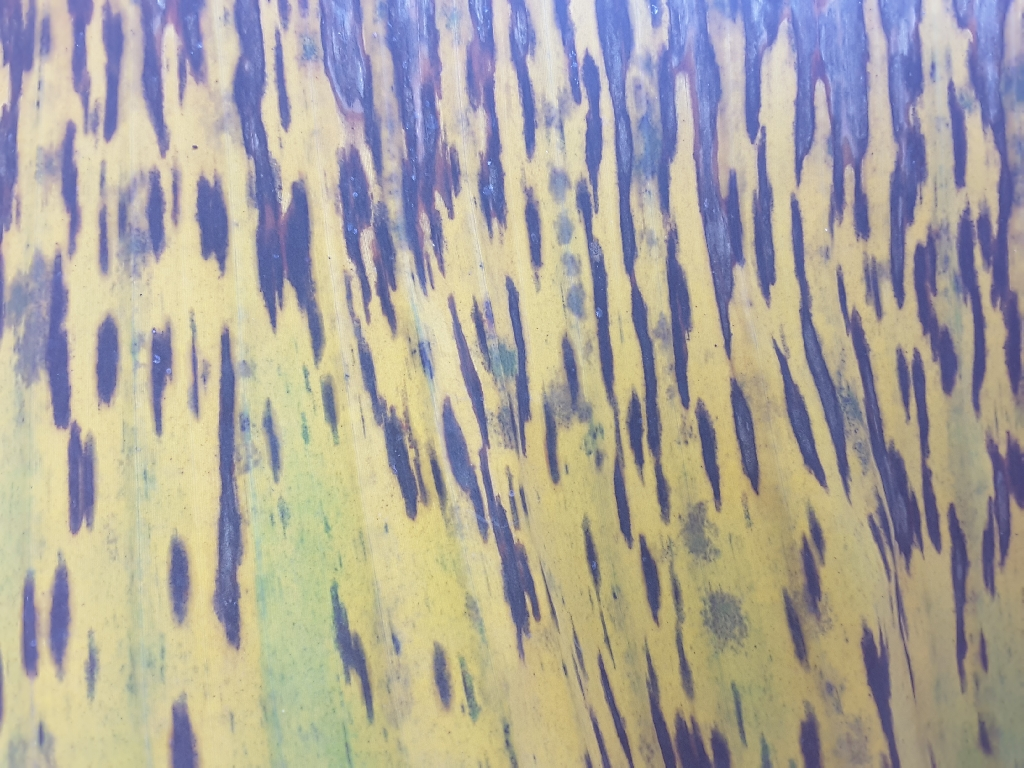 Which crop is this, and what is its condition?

banana, black sigatoka
